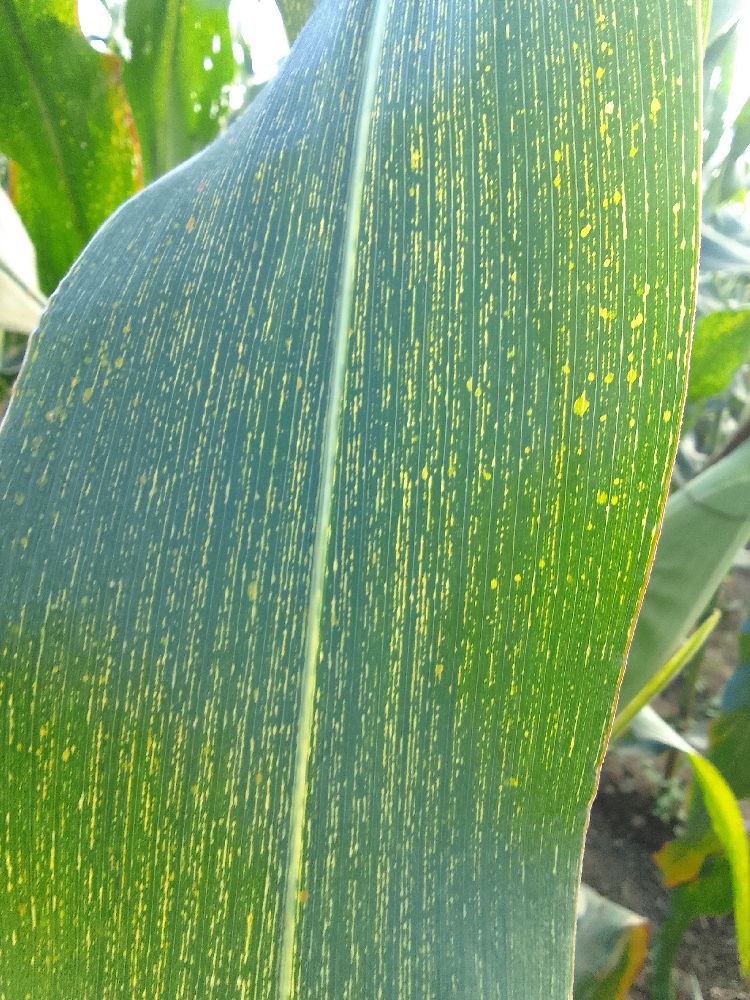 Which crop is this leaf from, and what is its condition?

maize, maize streak virus
